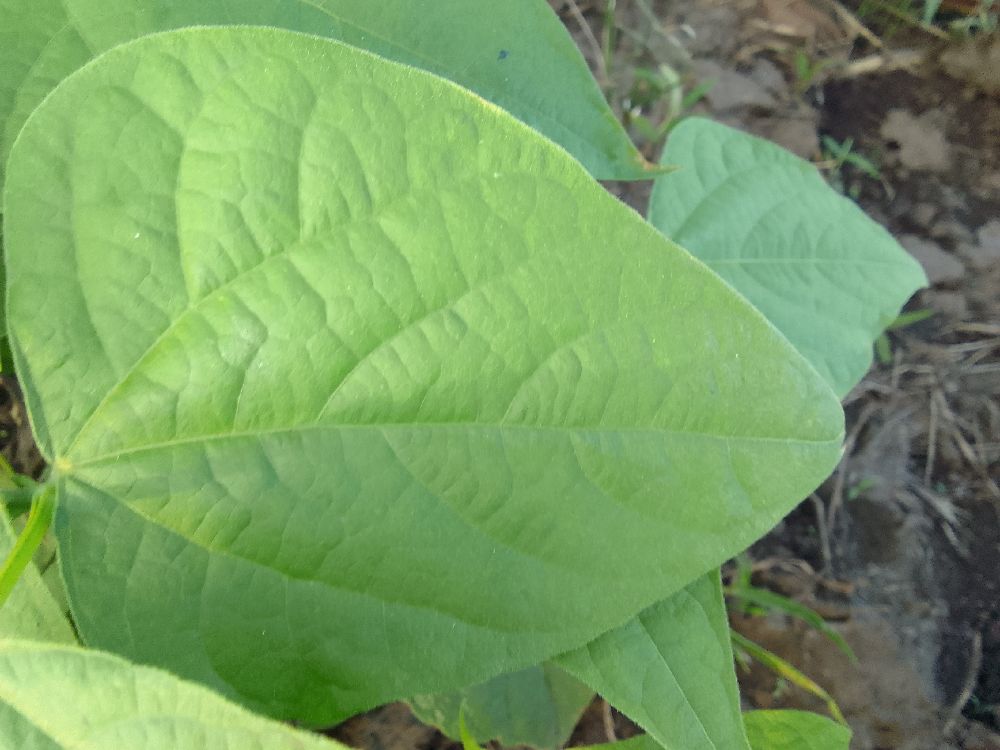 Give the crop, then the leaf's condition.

common bean, healthy
